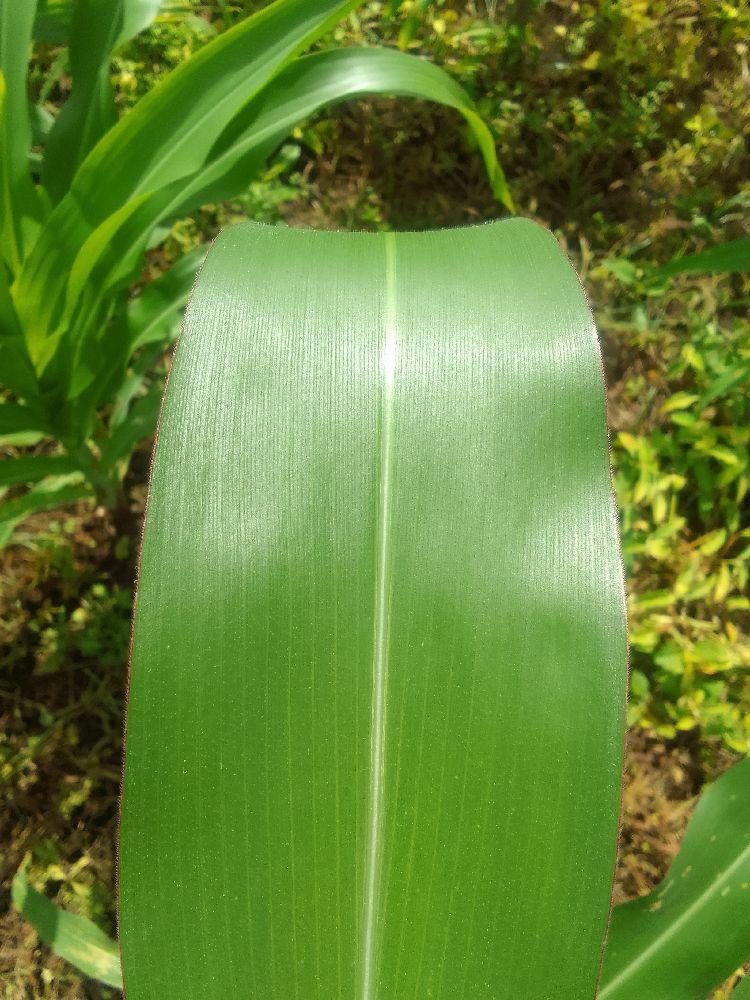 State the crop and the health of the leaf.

maize, healthy
